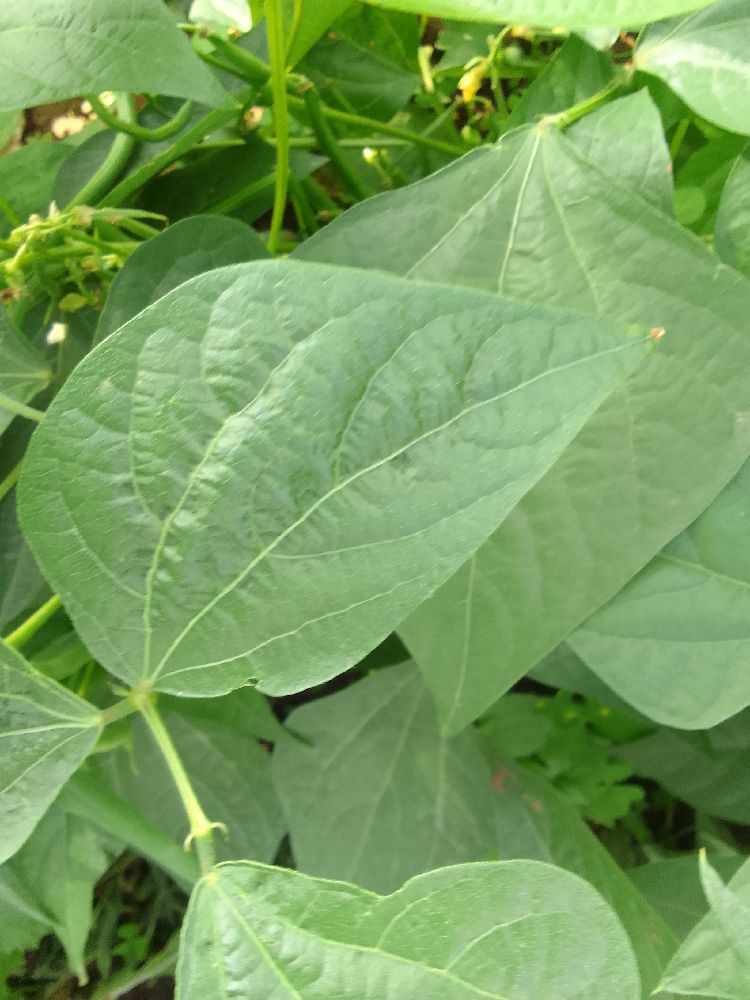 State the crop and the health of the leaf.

common bean, healthy
